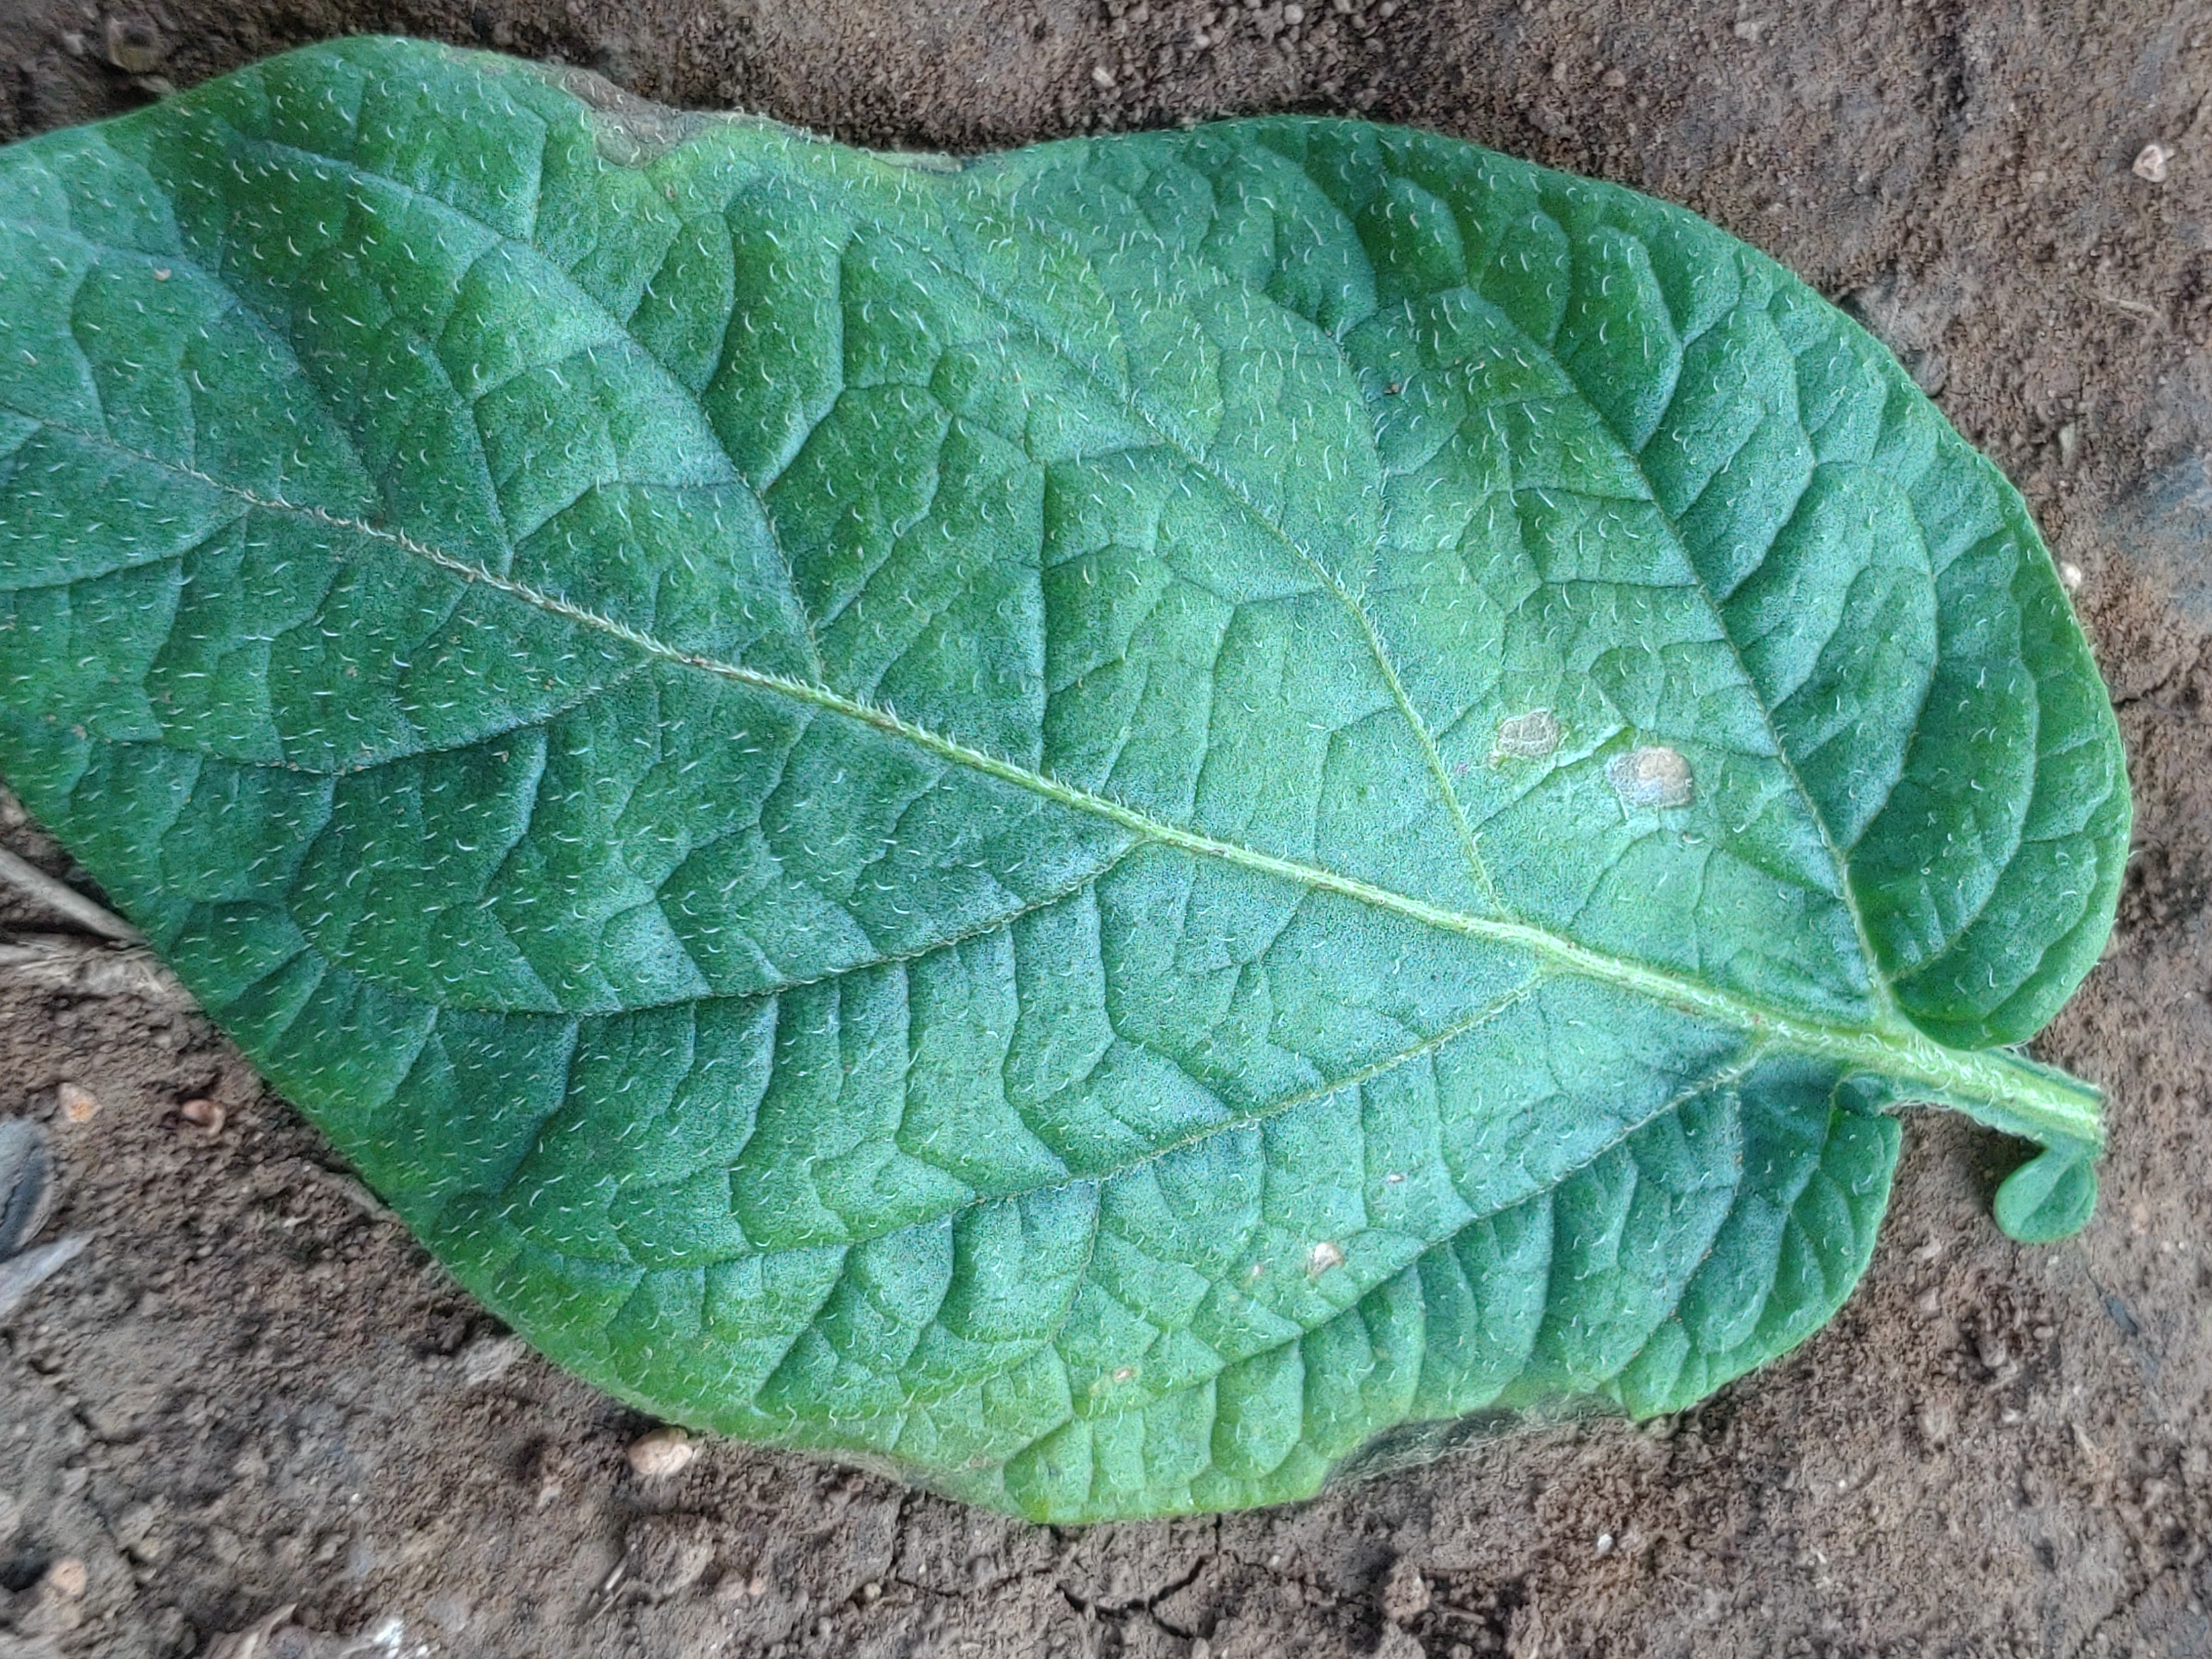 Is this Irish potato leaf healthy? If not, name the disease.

early blight
